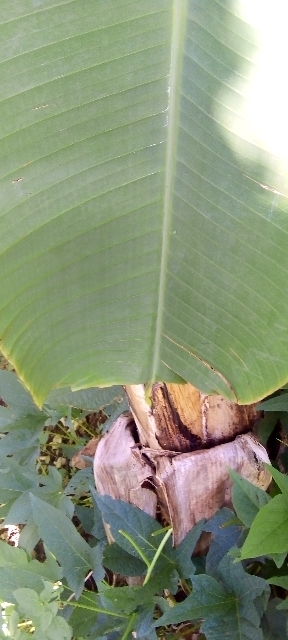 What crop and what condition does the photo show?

banana, healthy
